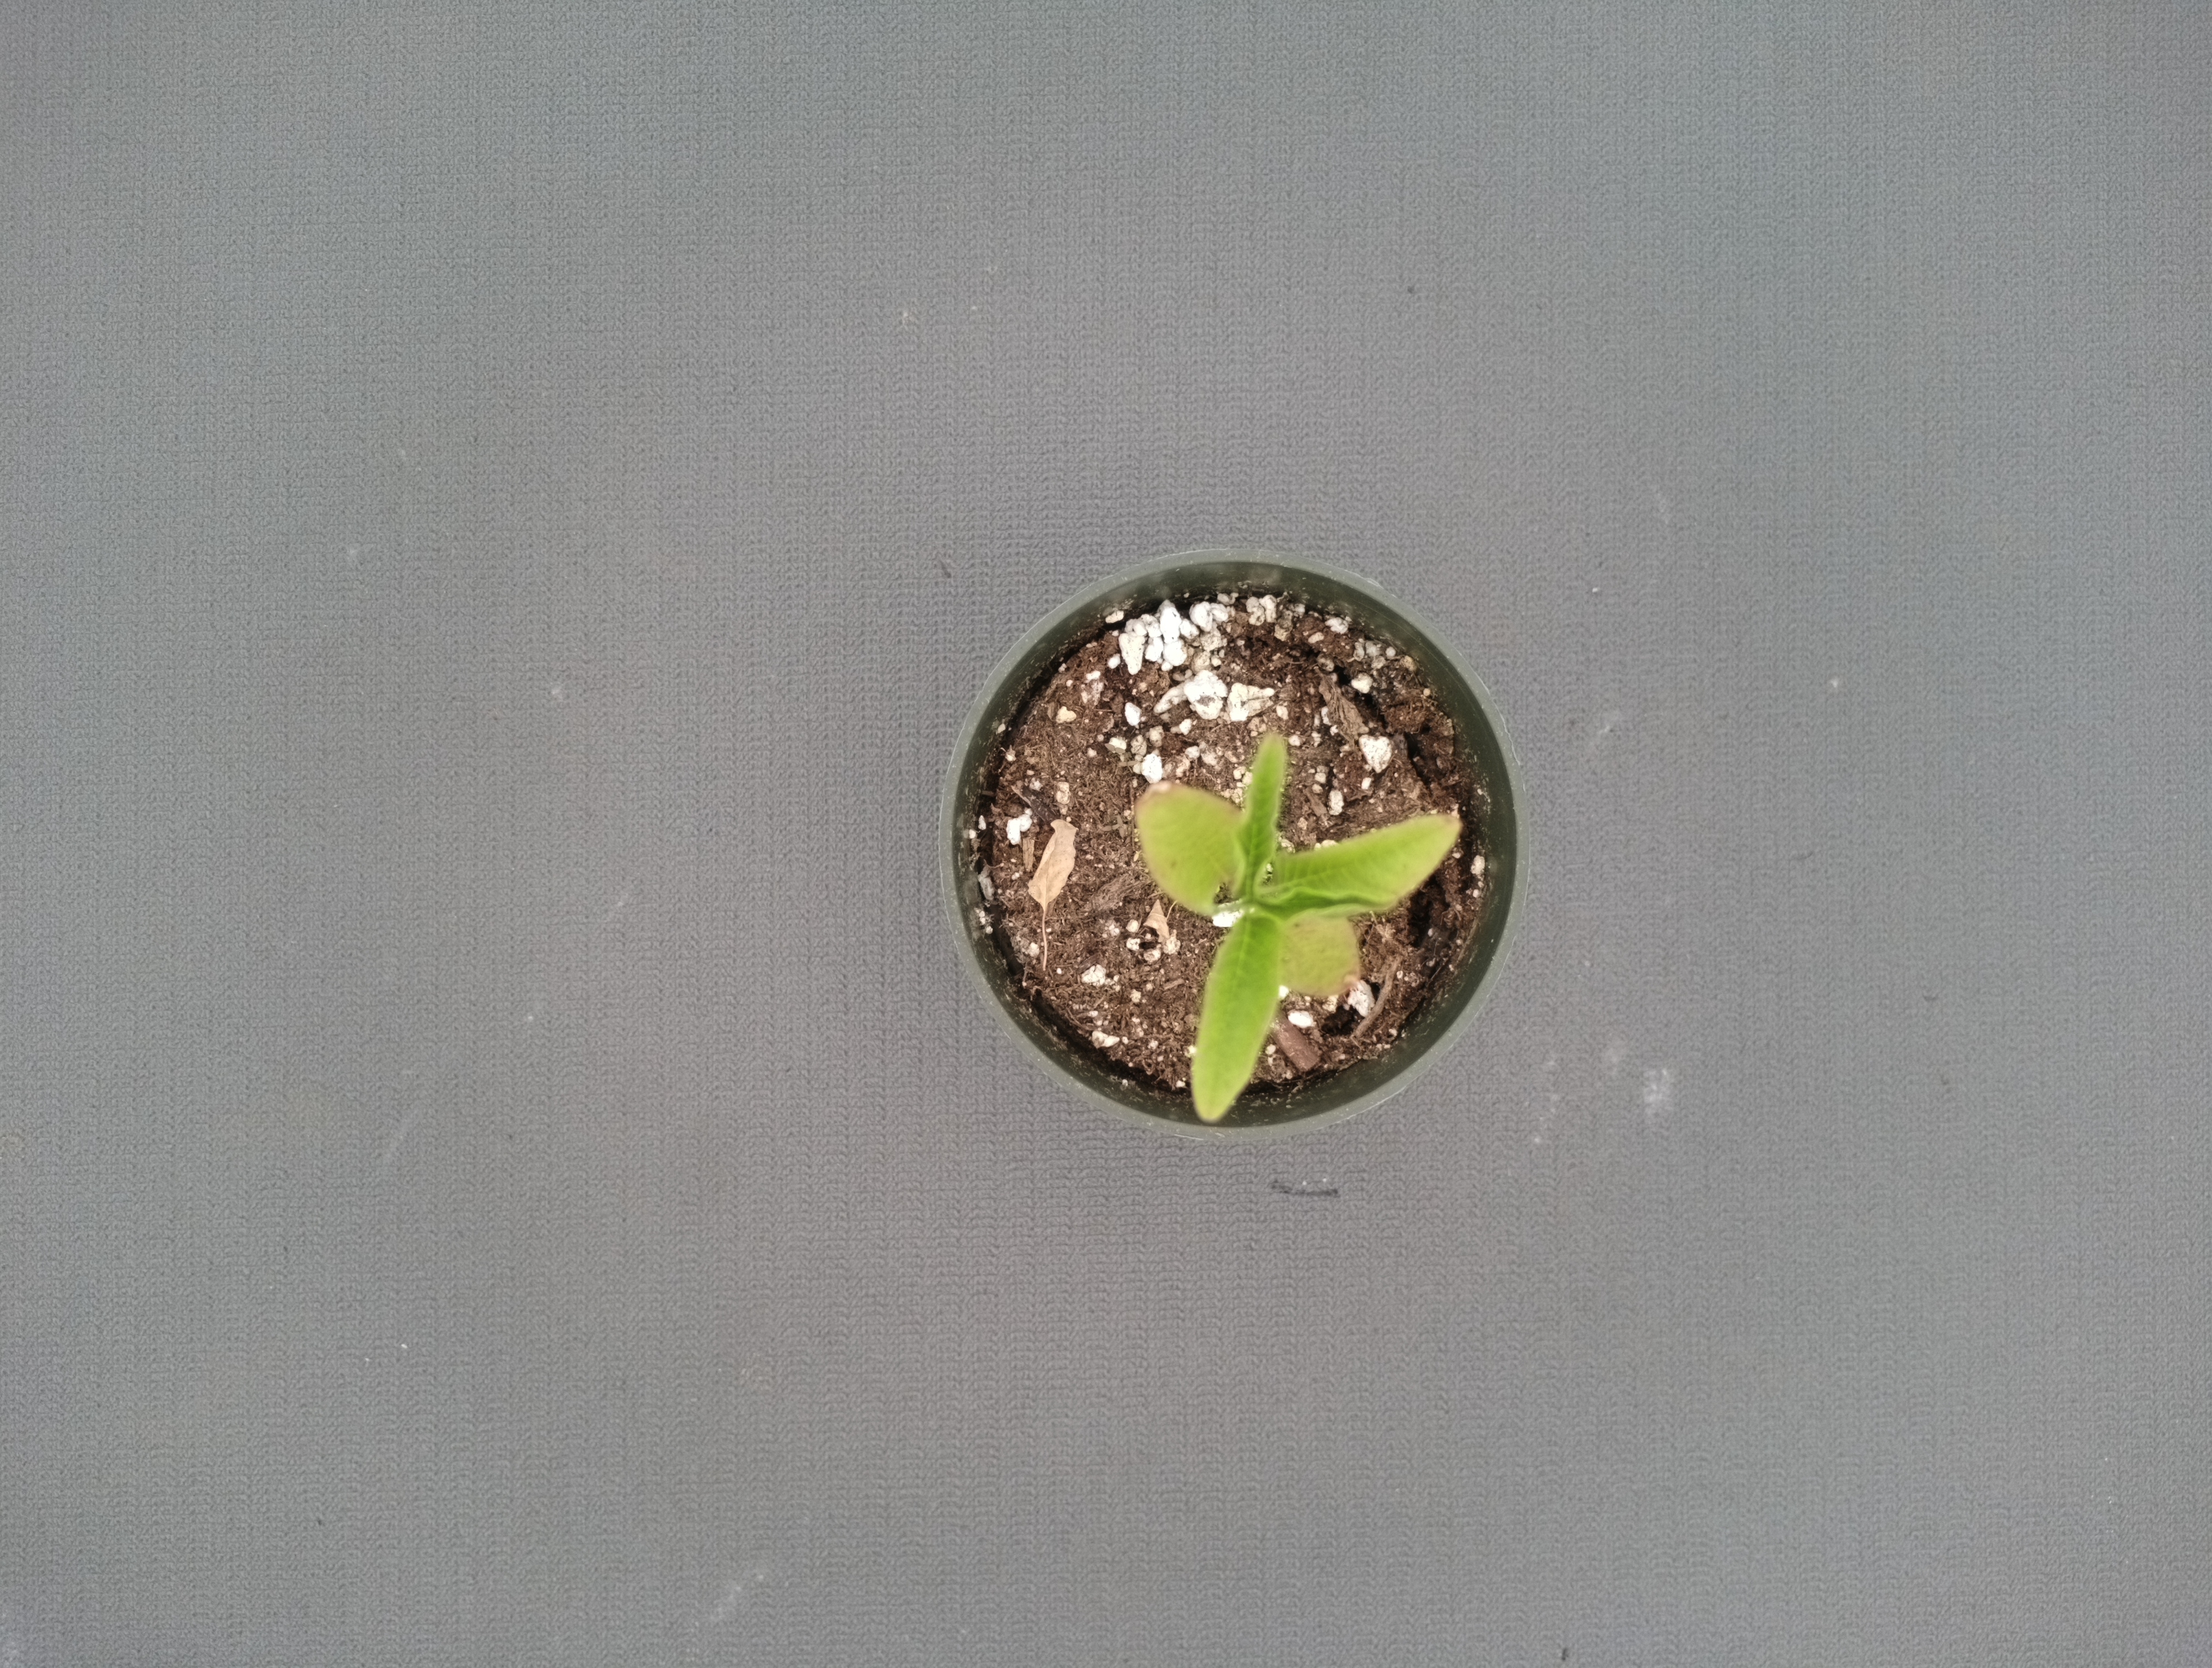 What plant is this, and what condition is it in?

waterhemp, chlorosis only
